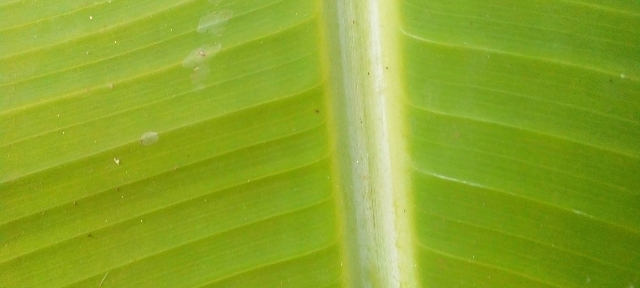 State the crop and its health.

banana, healthy
